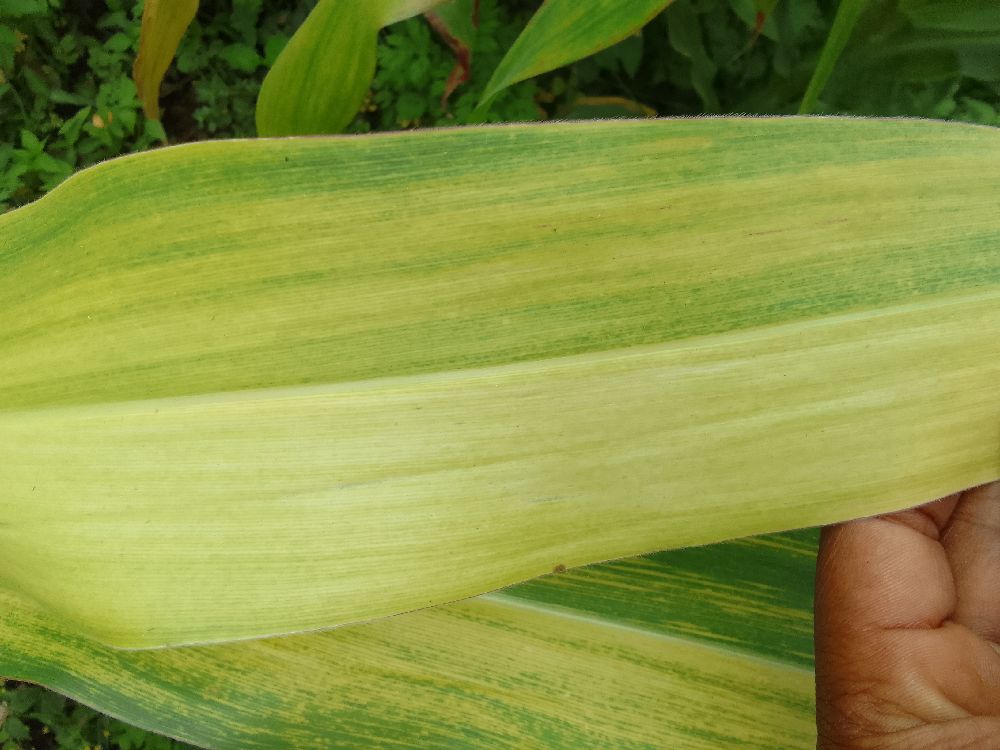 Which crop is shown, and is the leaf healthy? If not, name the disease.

maize, maize lethal necrosis
